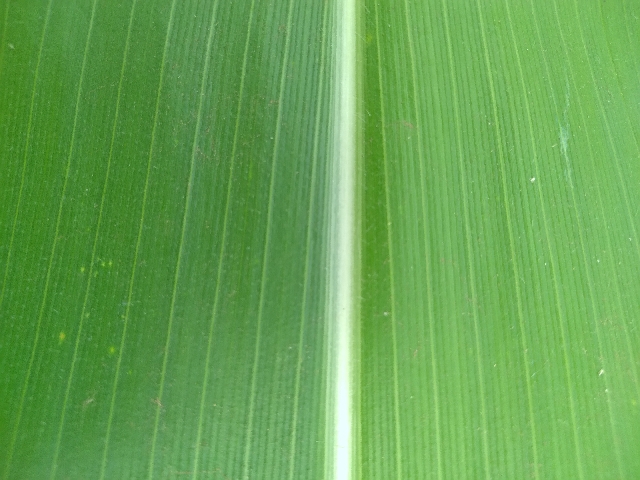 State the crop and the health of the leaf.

maize, healthy
